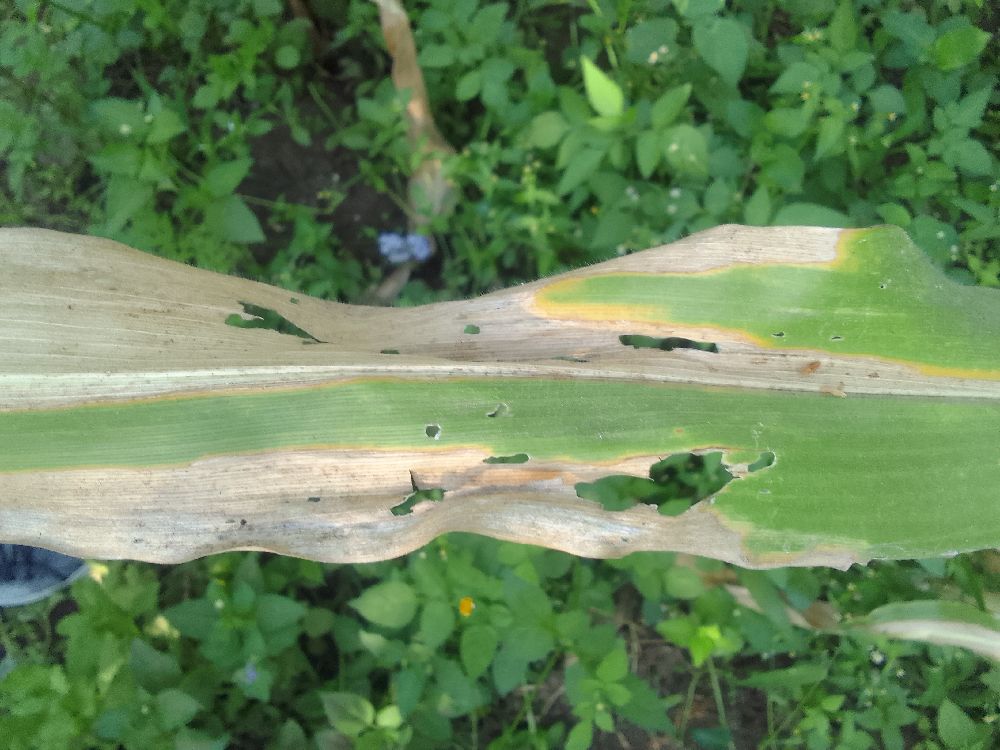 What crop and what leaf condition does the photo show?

maize, maize lethal necrosis
